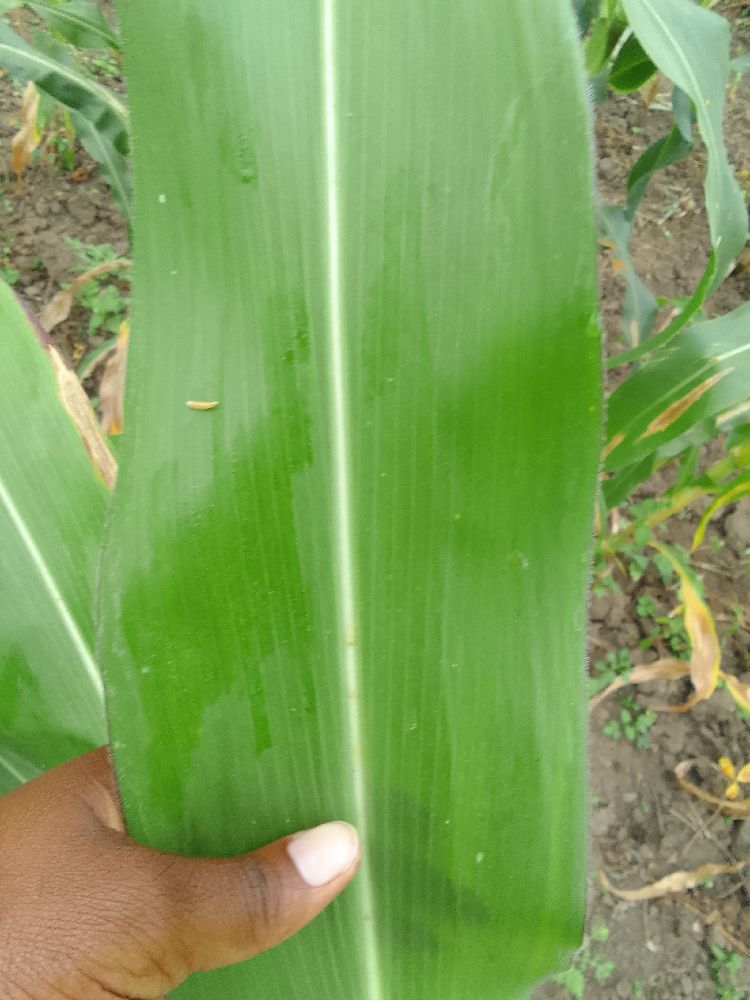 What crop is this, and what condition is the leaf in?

maize, healthy
